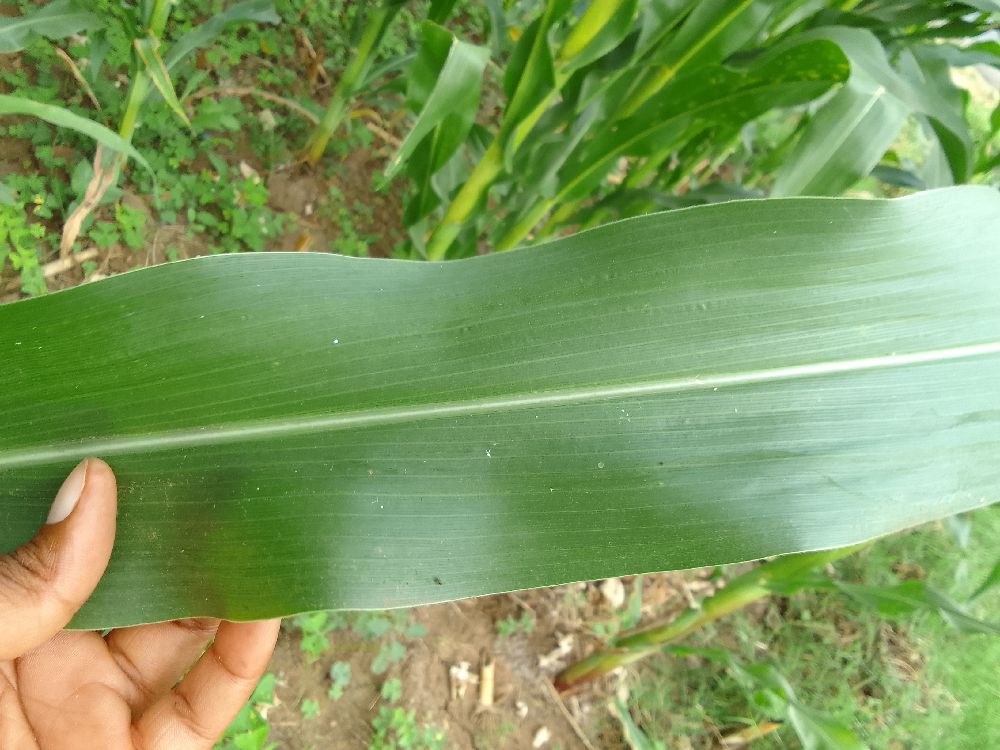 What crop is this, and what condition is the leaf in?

maize, healthy
